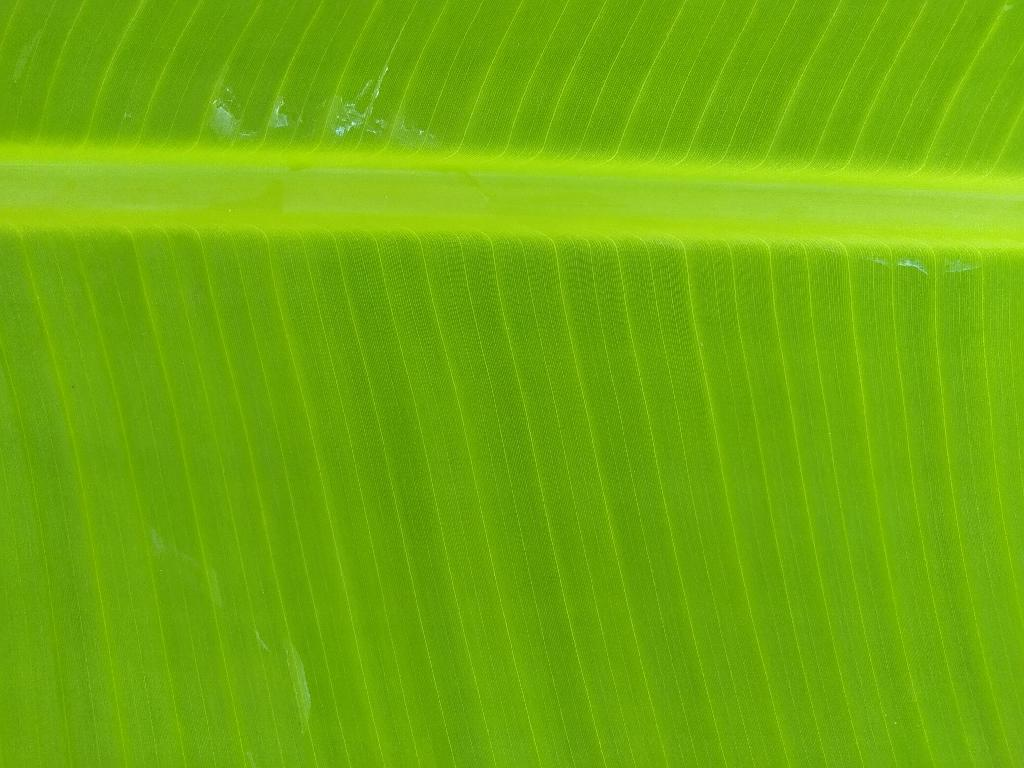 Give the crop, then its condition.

banana, healthy
